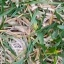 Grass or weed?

grass
